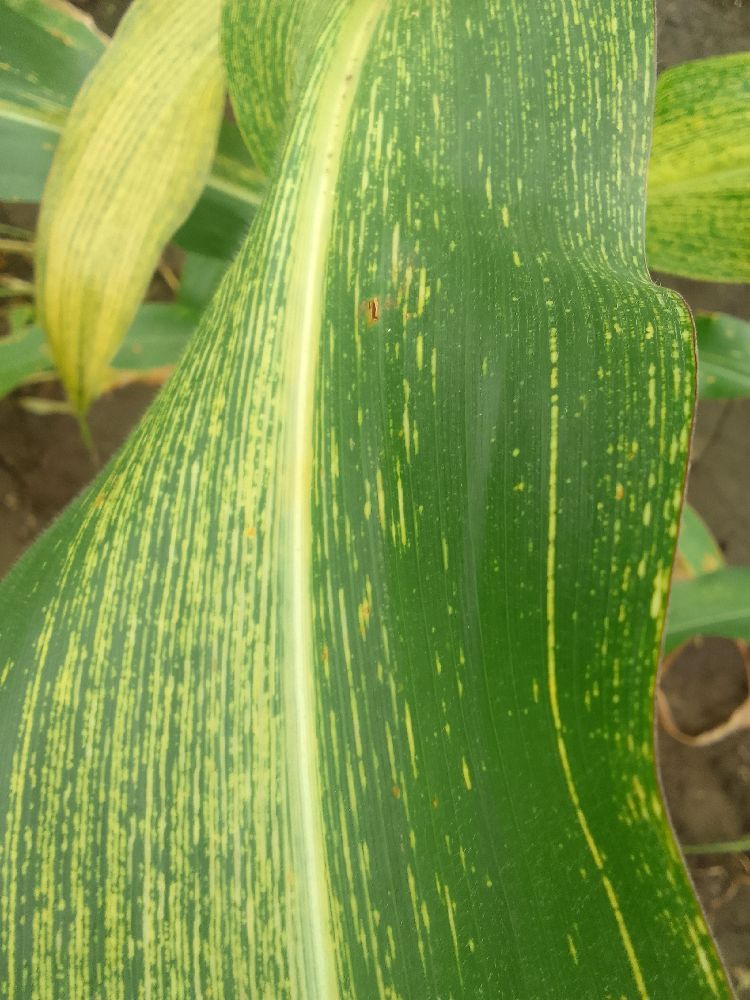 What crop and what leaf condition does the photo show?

maize, maize streak virus
